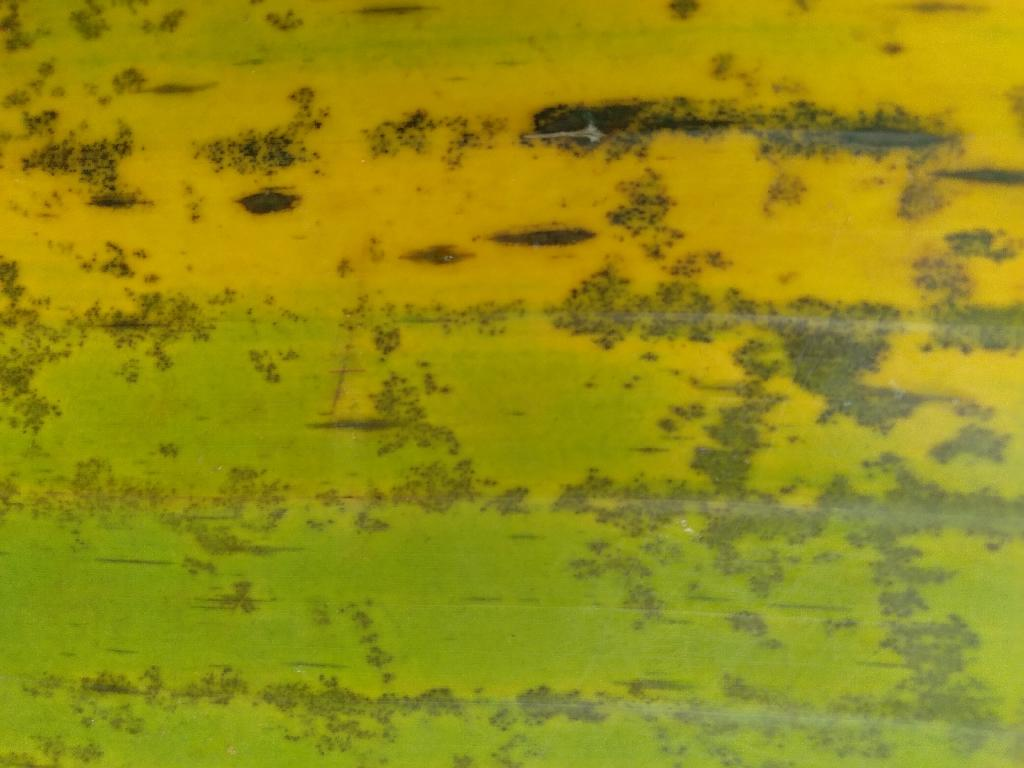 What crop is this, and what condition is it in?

banana, black sigatoka
